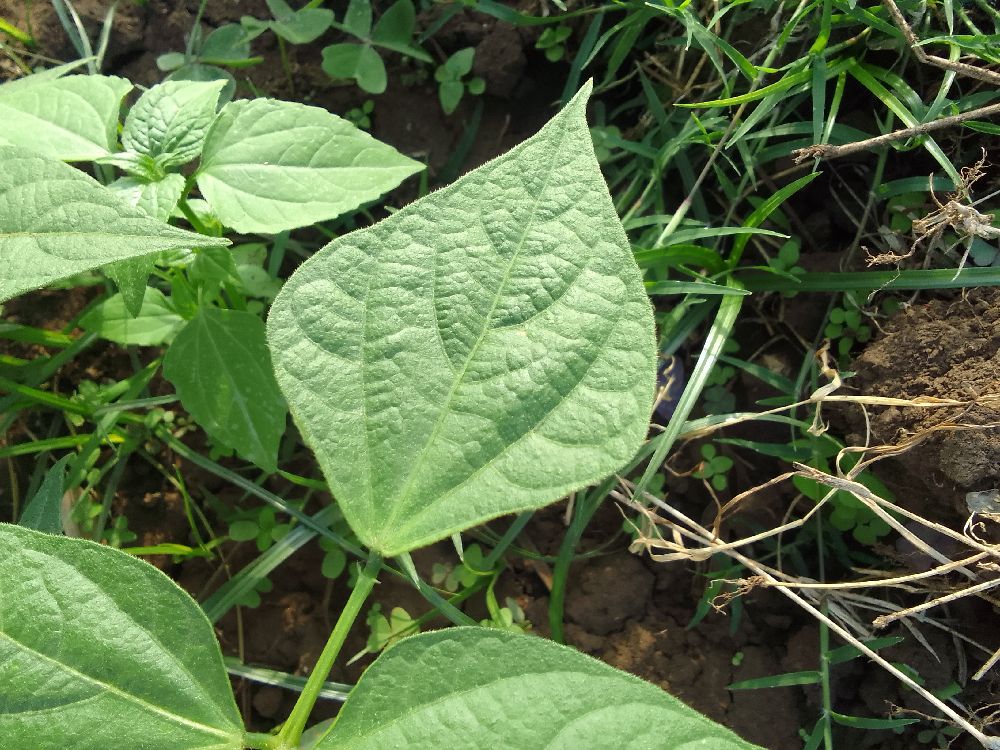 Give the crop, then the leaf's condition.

common bean, healthy
